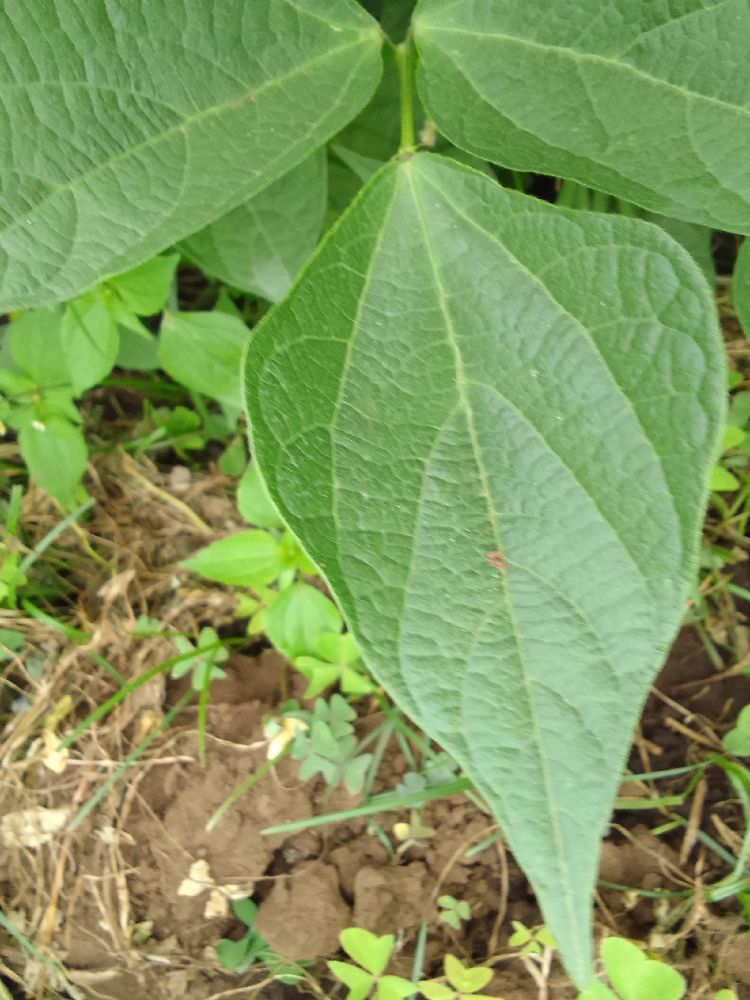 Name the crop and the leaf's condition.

common bean, healthy
